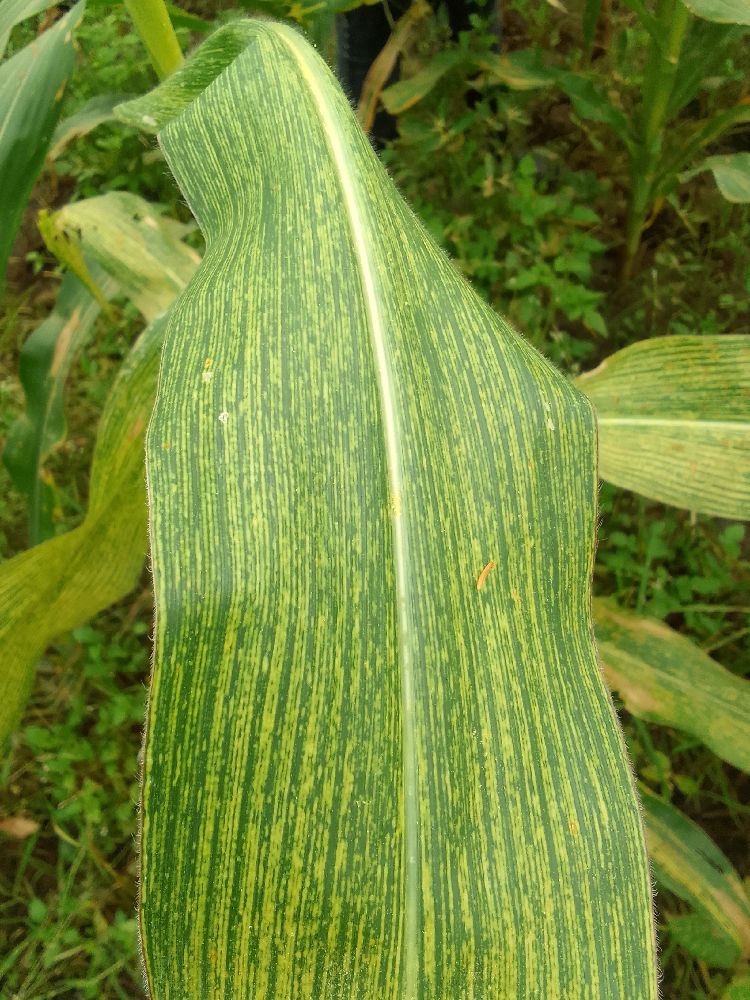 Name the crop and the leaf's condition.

maize, maize streak virus
